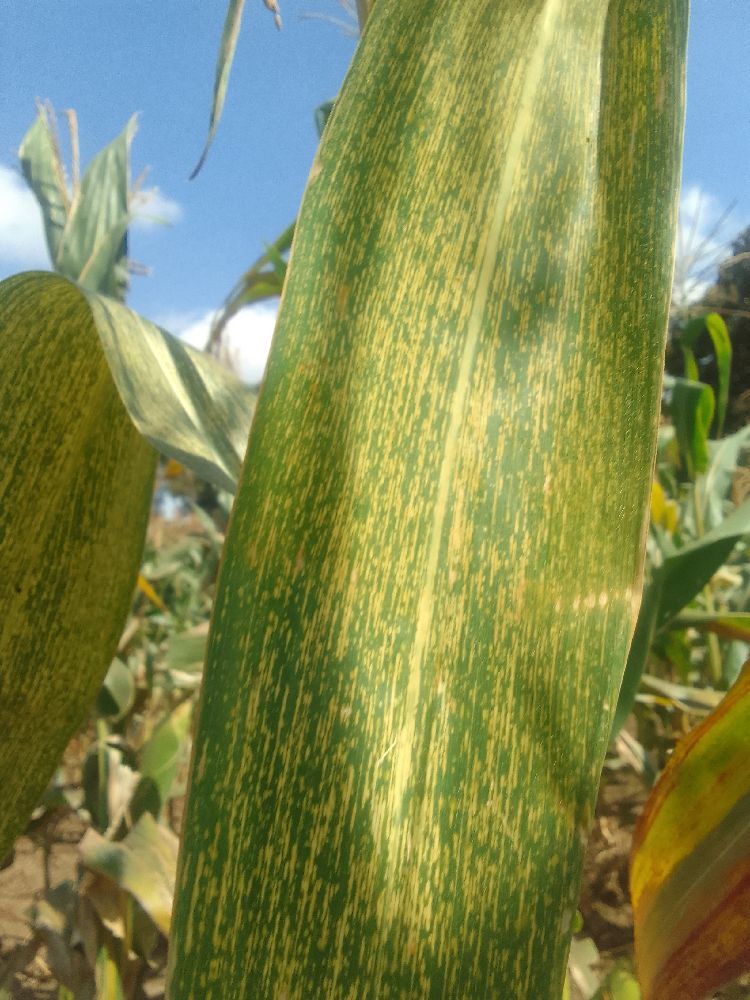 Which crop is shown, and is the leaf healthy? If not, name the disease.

maize, maize streak virus
